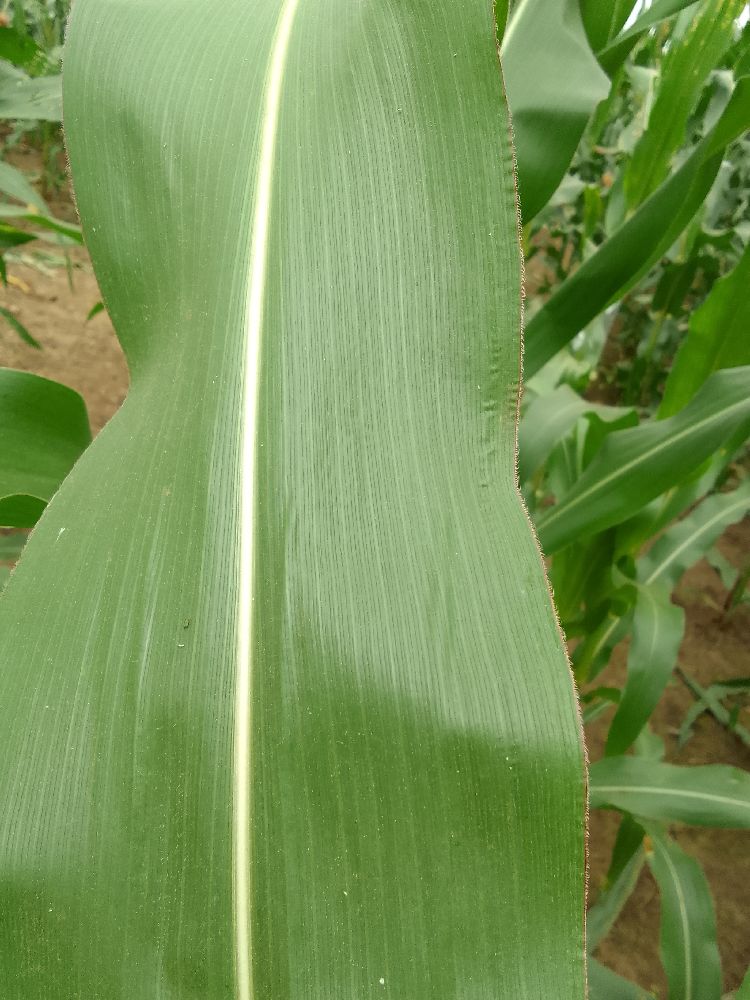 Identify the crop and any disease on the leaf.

maize, healthy
